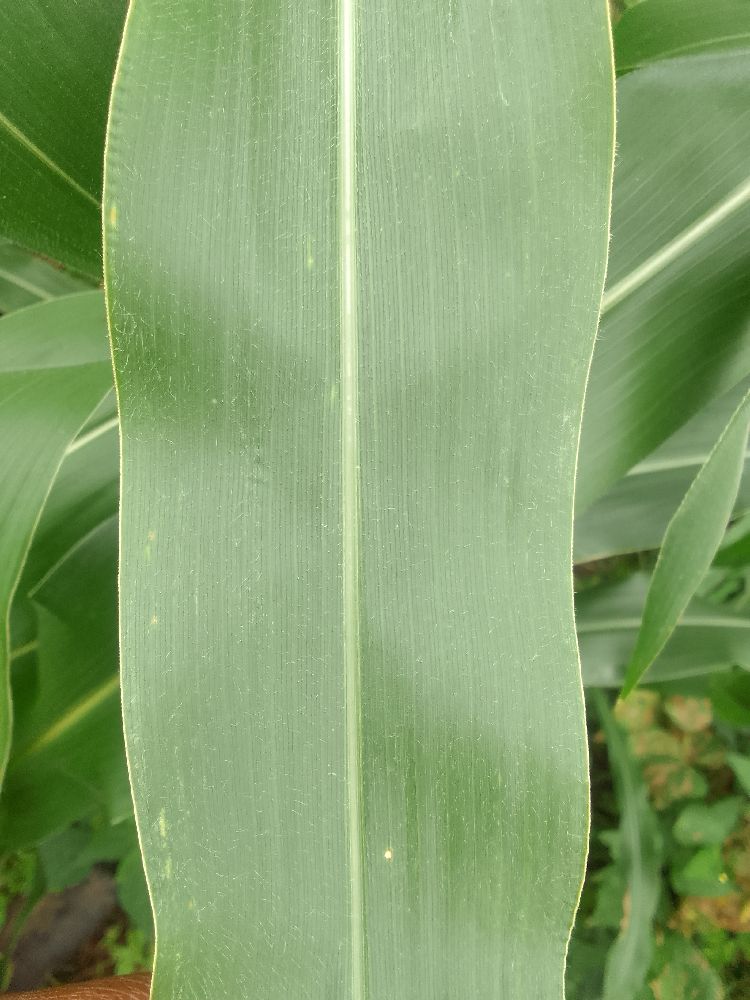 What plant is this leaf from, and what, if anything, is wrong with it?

maize, healthy
